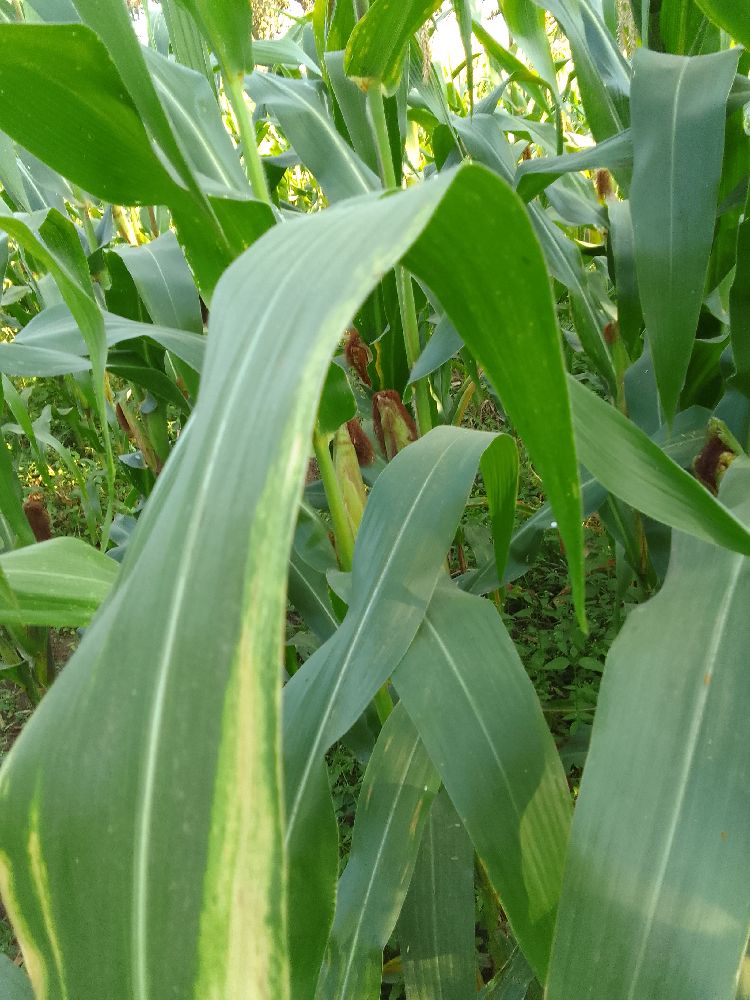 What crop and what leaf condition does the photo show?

maize, maize lethal necrosis
